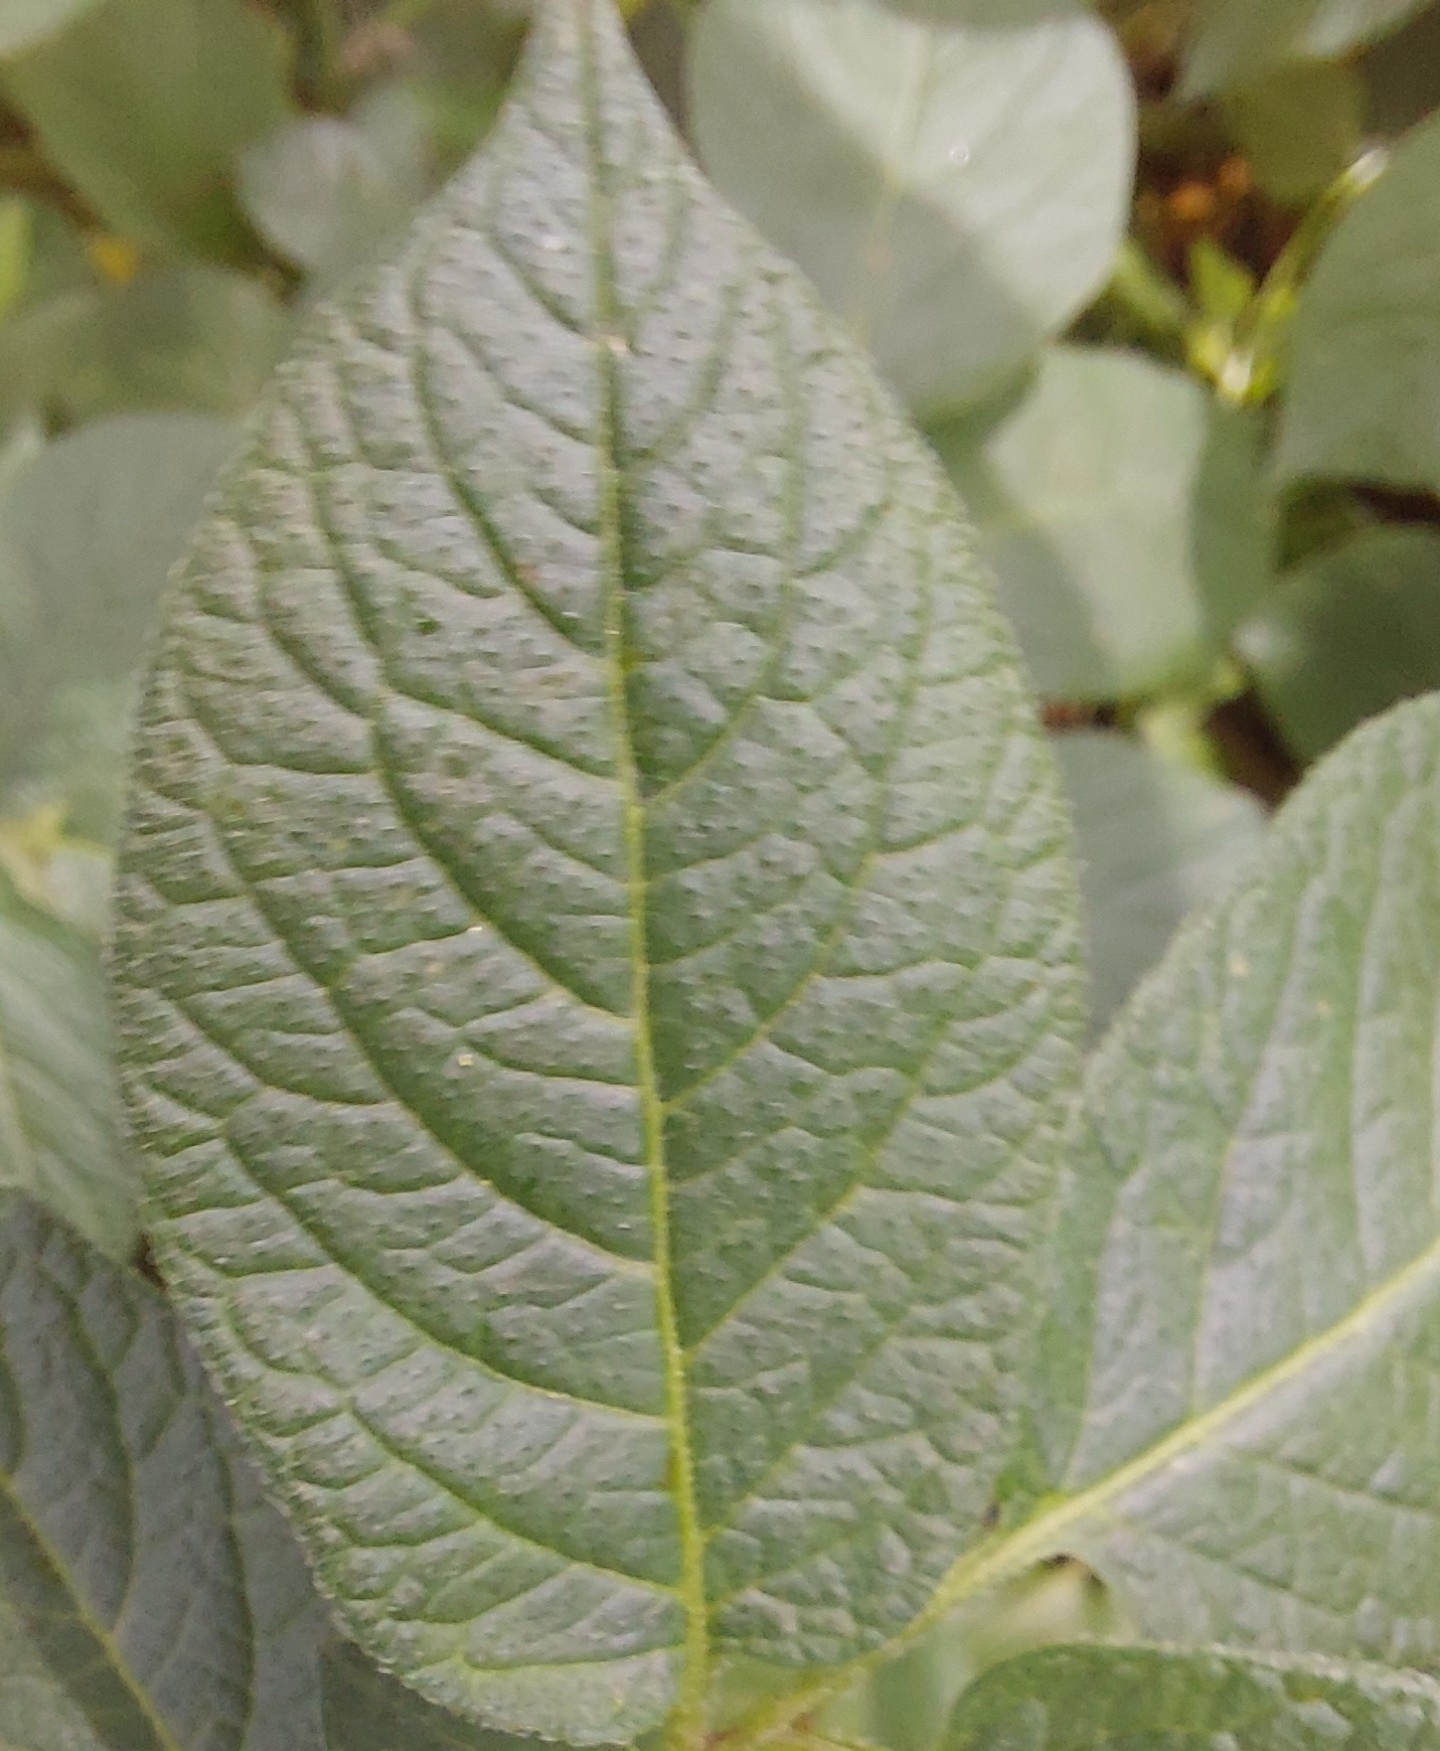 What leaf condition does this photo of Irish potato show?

healthy
